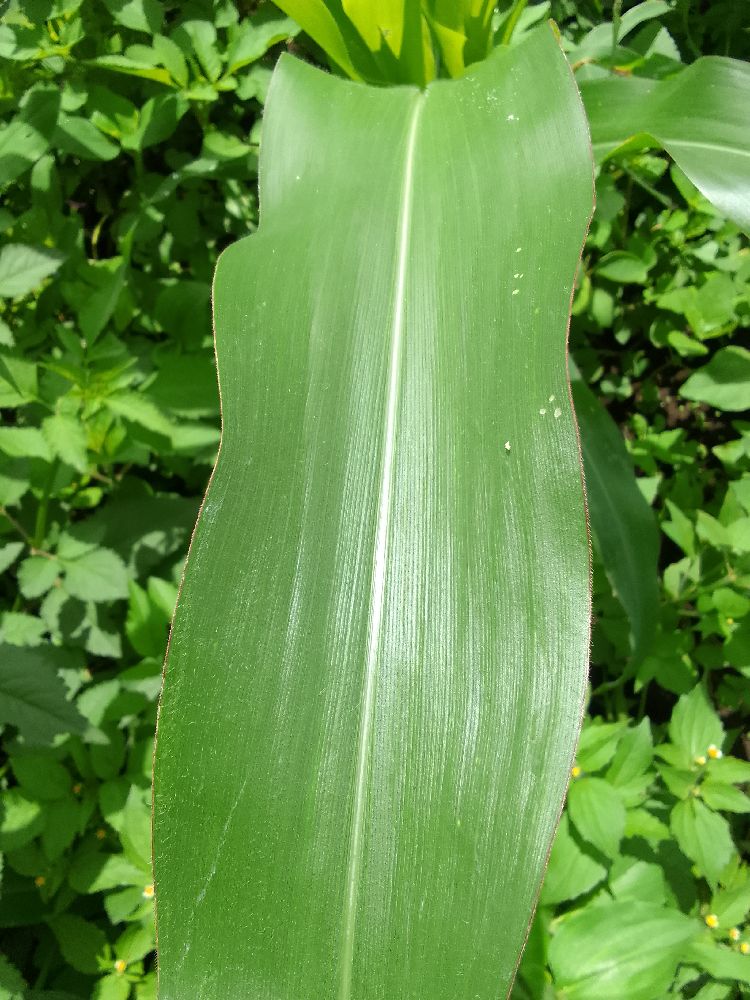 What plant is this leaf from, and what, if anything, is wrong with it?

maize, healthy
